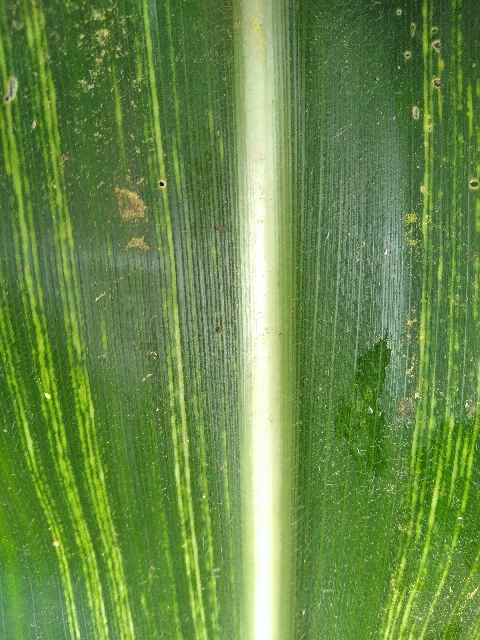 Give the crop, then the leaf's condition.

maize, maize streak virus
